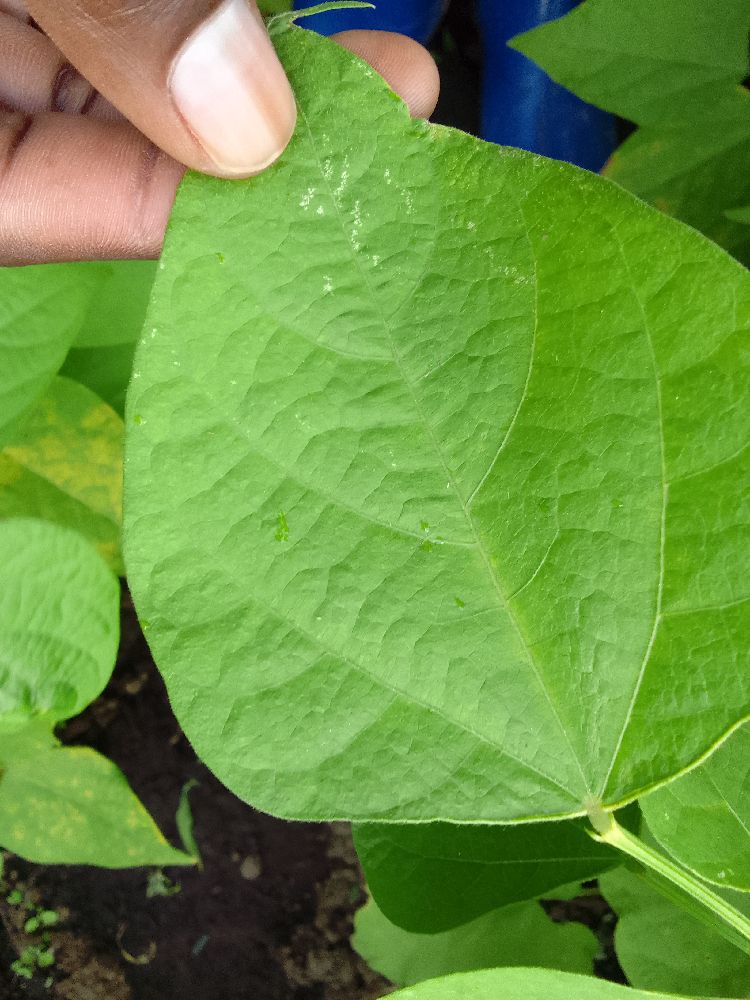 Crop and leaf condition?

common bean, healthy
